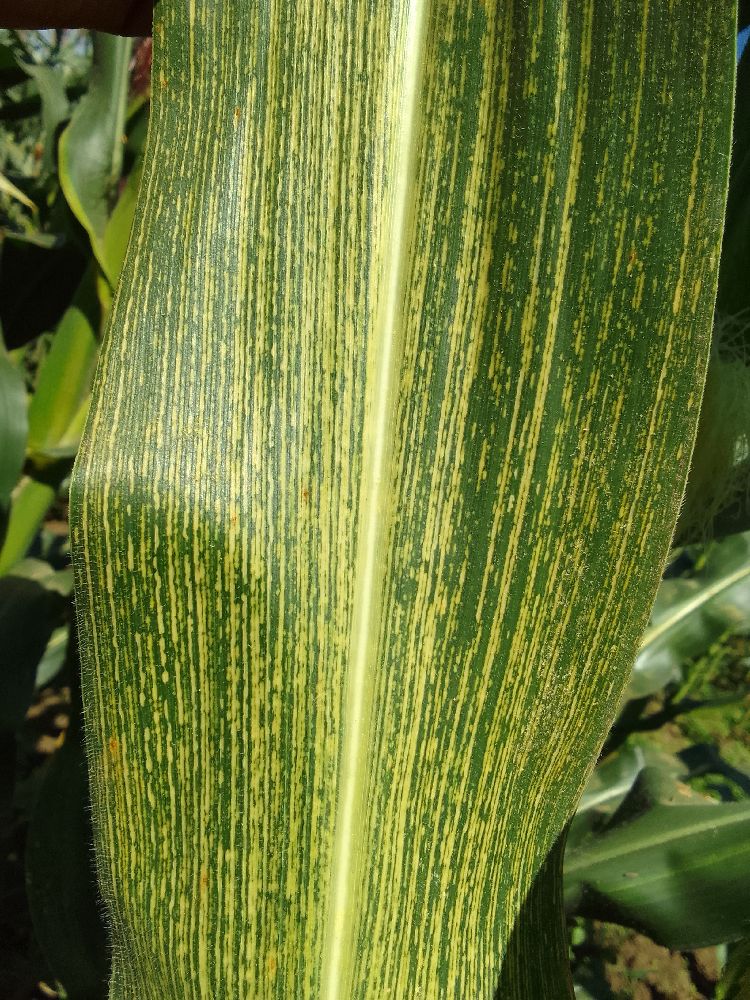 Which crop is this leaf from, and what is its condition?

maize, maize streak virus
